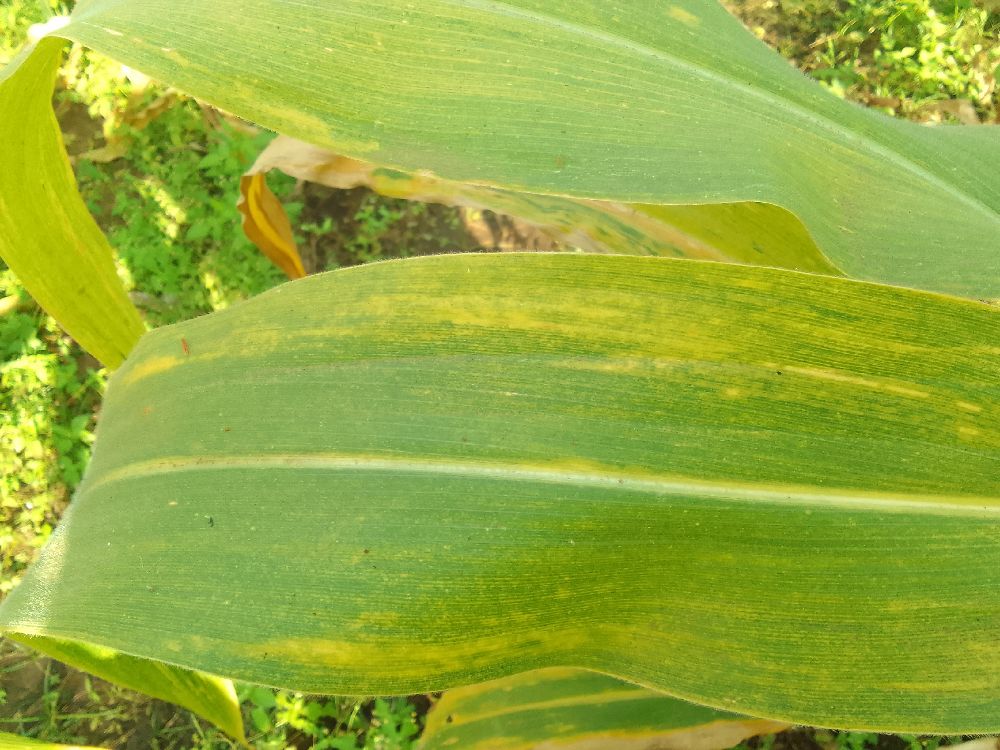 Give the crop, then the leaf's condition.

maize, maize lethal necrosis
